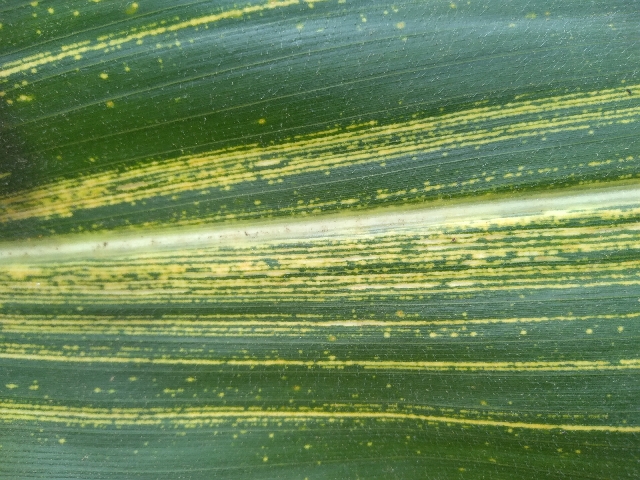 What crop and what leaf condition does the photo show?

maize, maize streak virus
